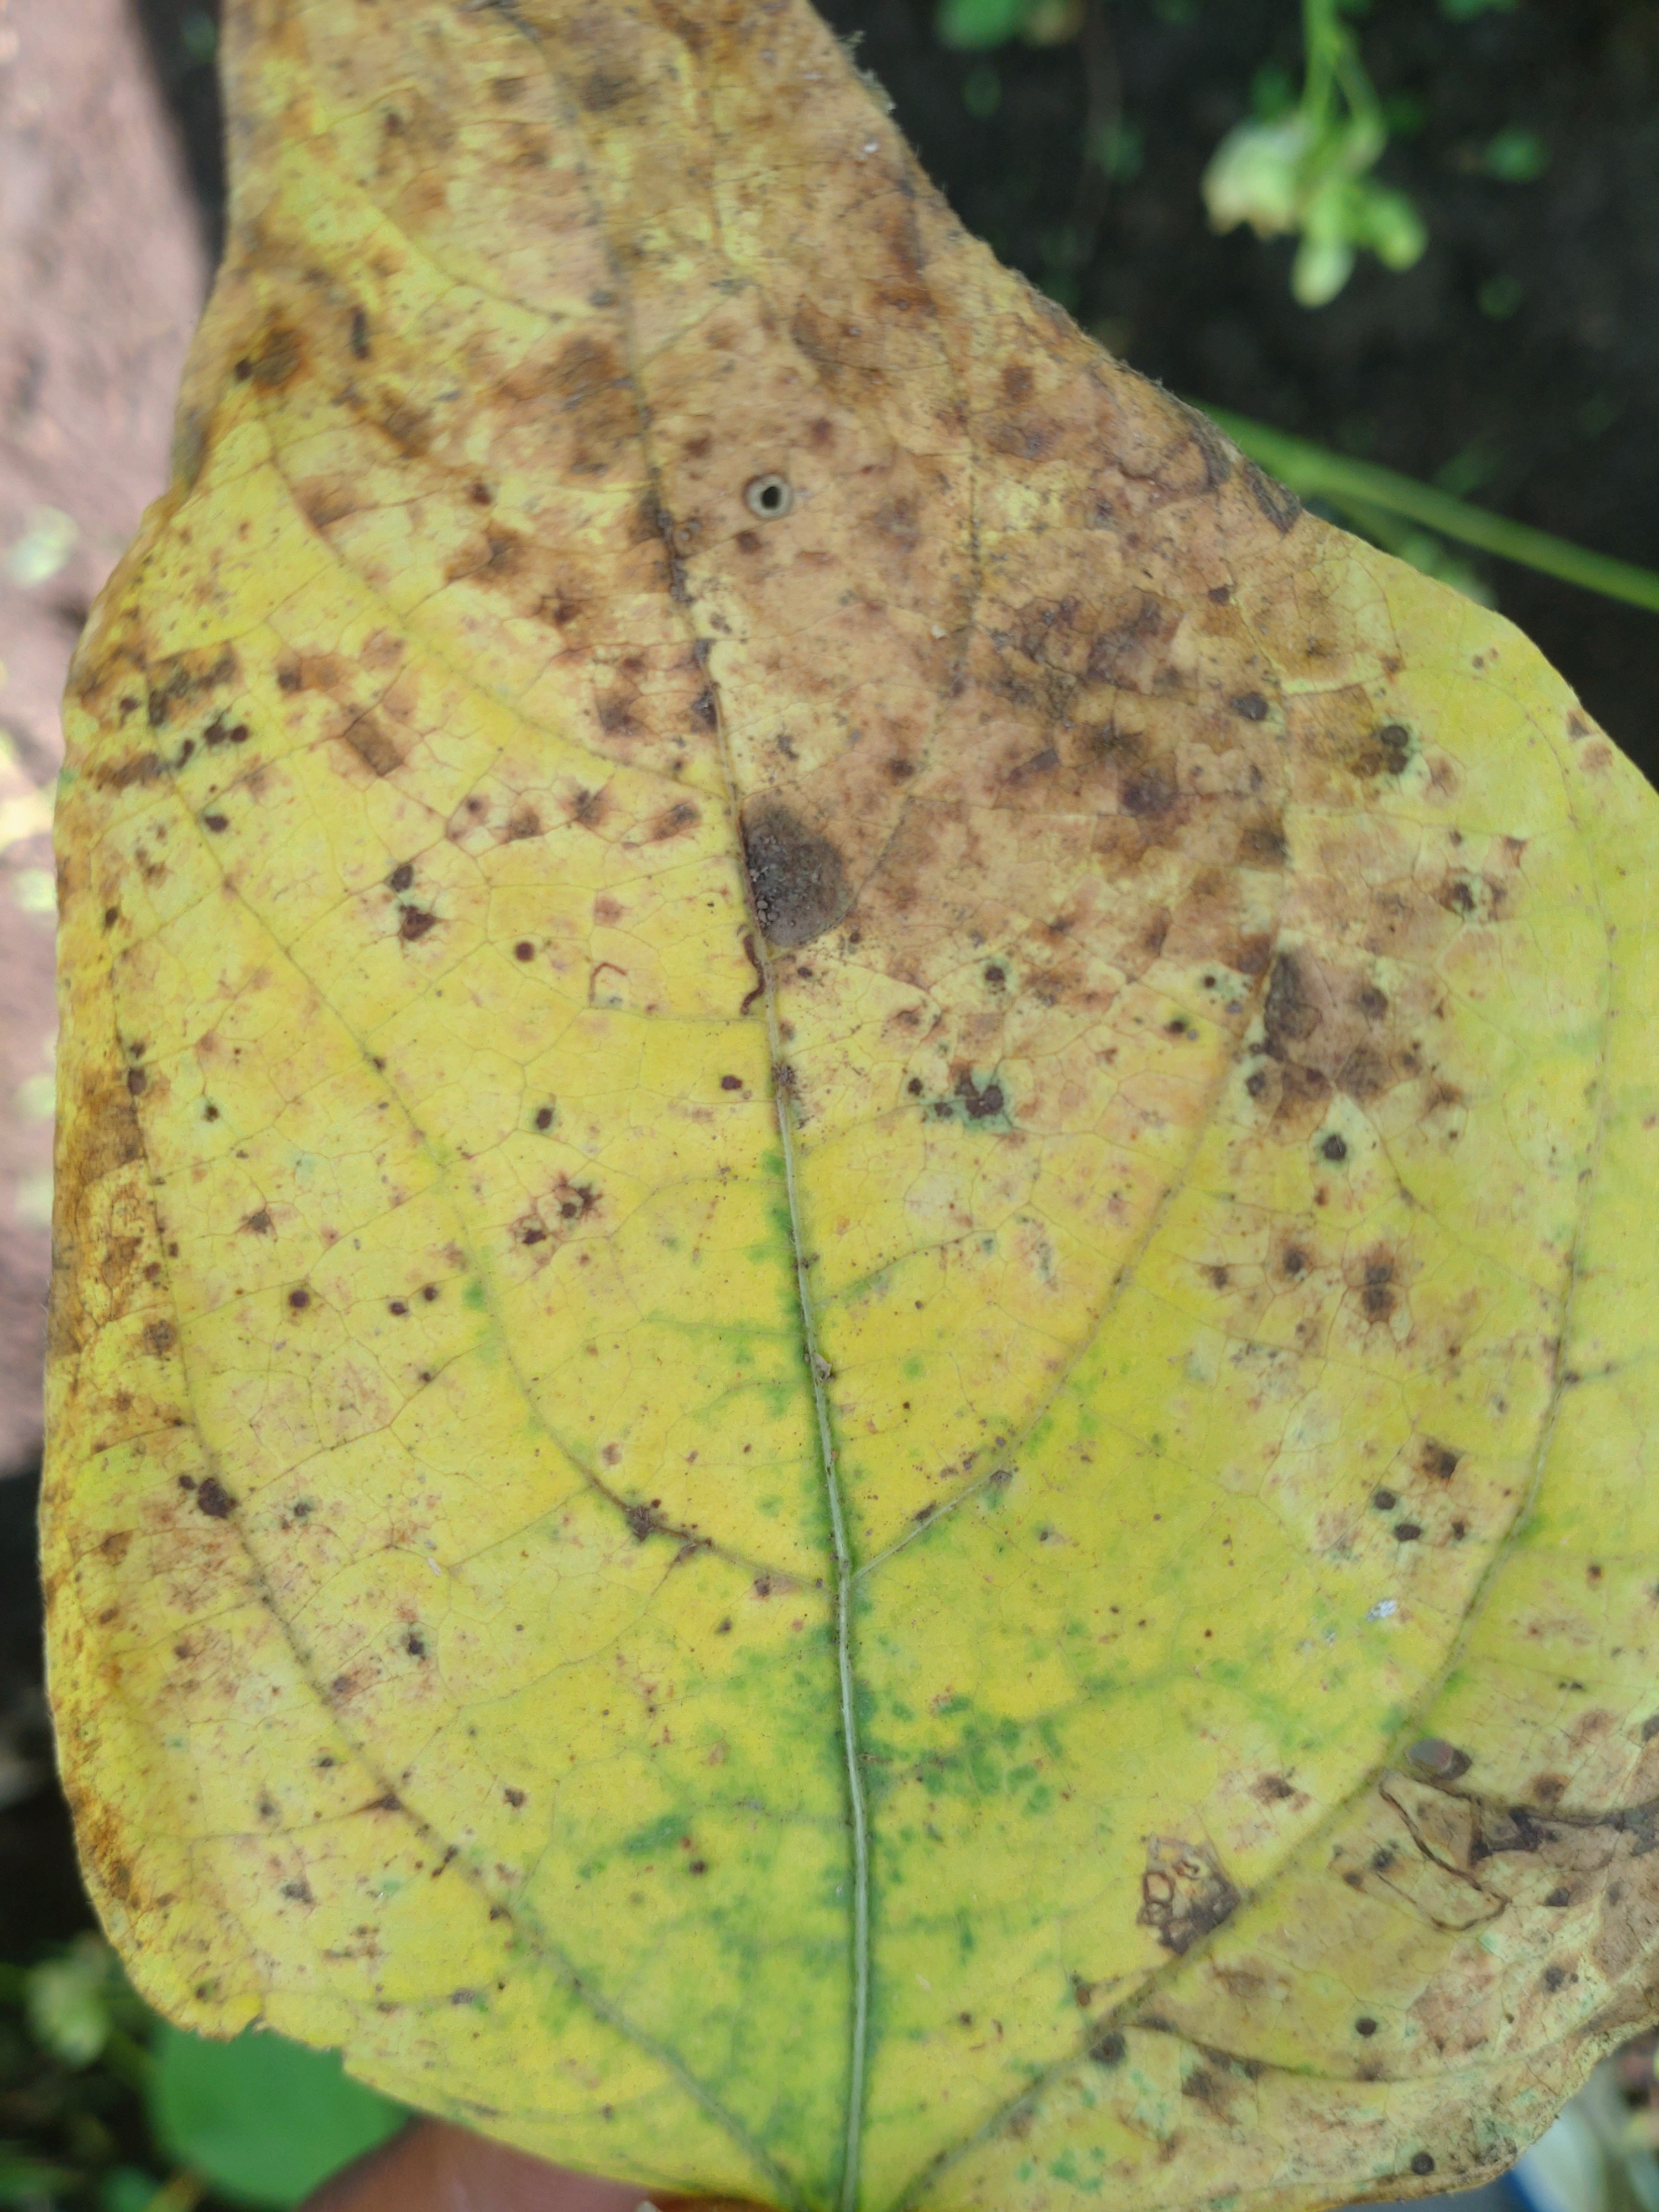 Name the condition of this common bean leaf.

anthracnose
